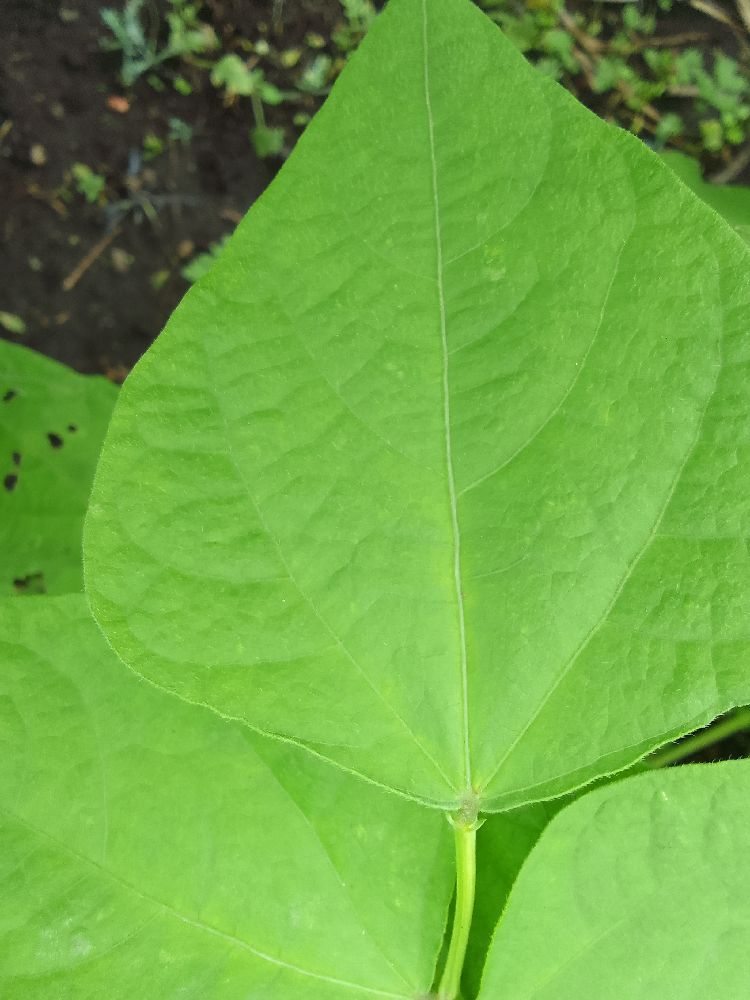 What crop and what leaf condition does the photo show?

common bean, healthy
